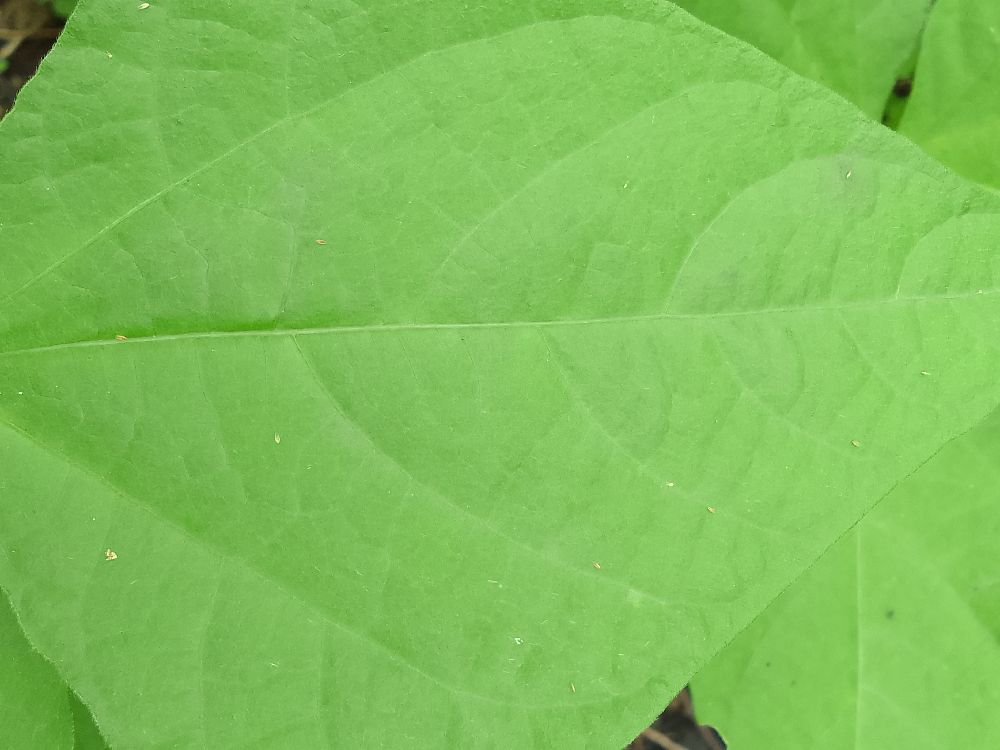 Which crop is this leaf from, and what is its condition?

common bean, healthy
